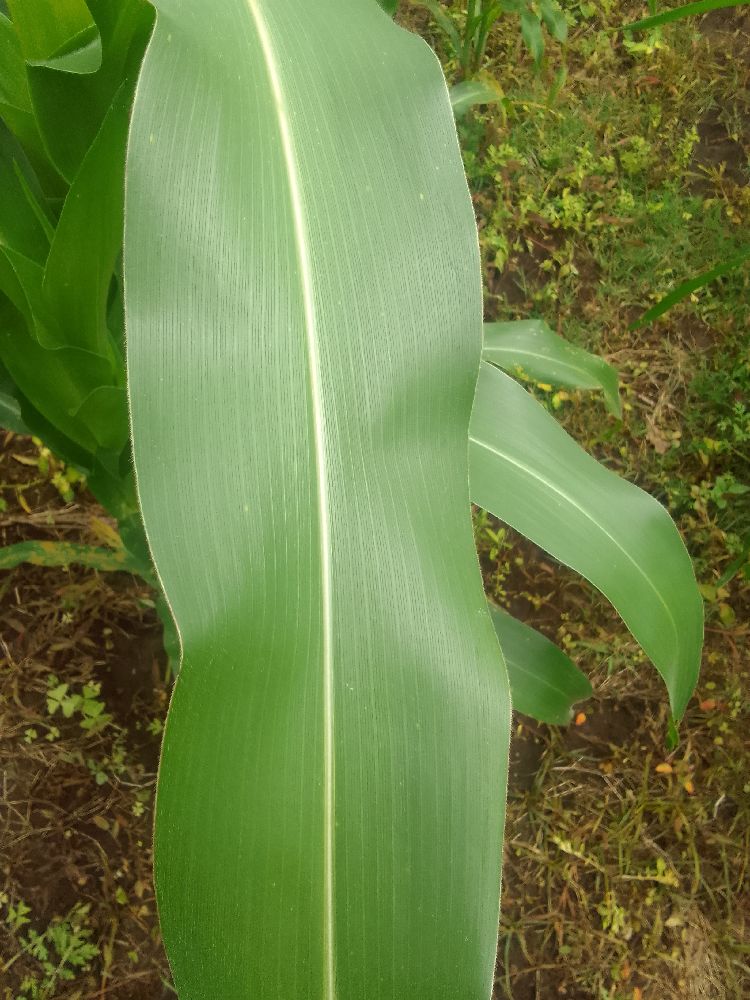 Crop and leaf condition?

maize, healthy
